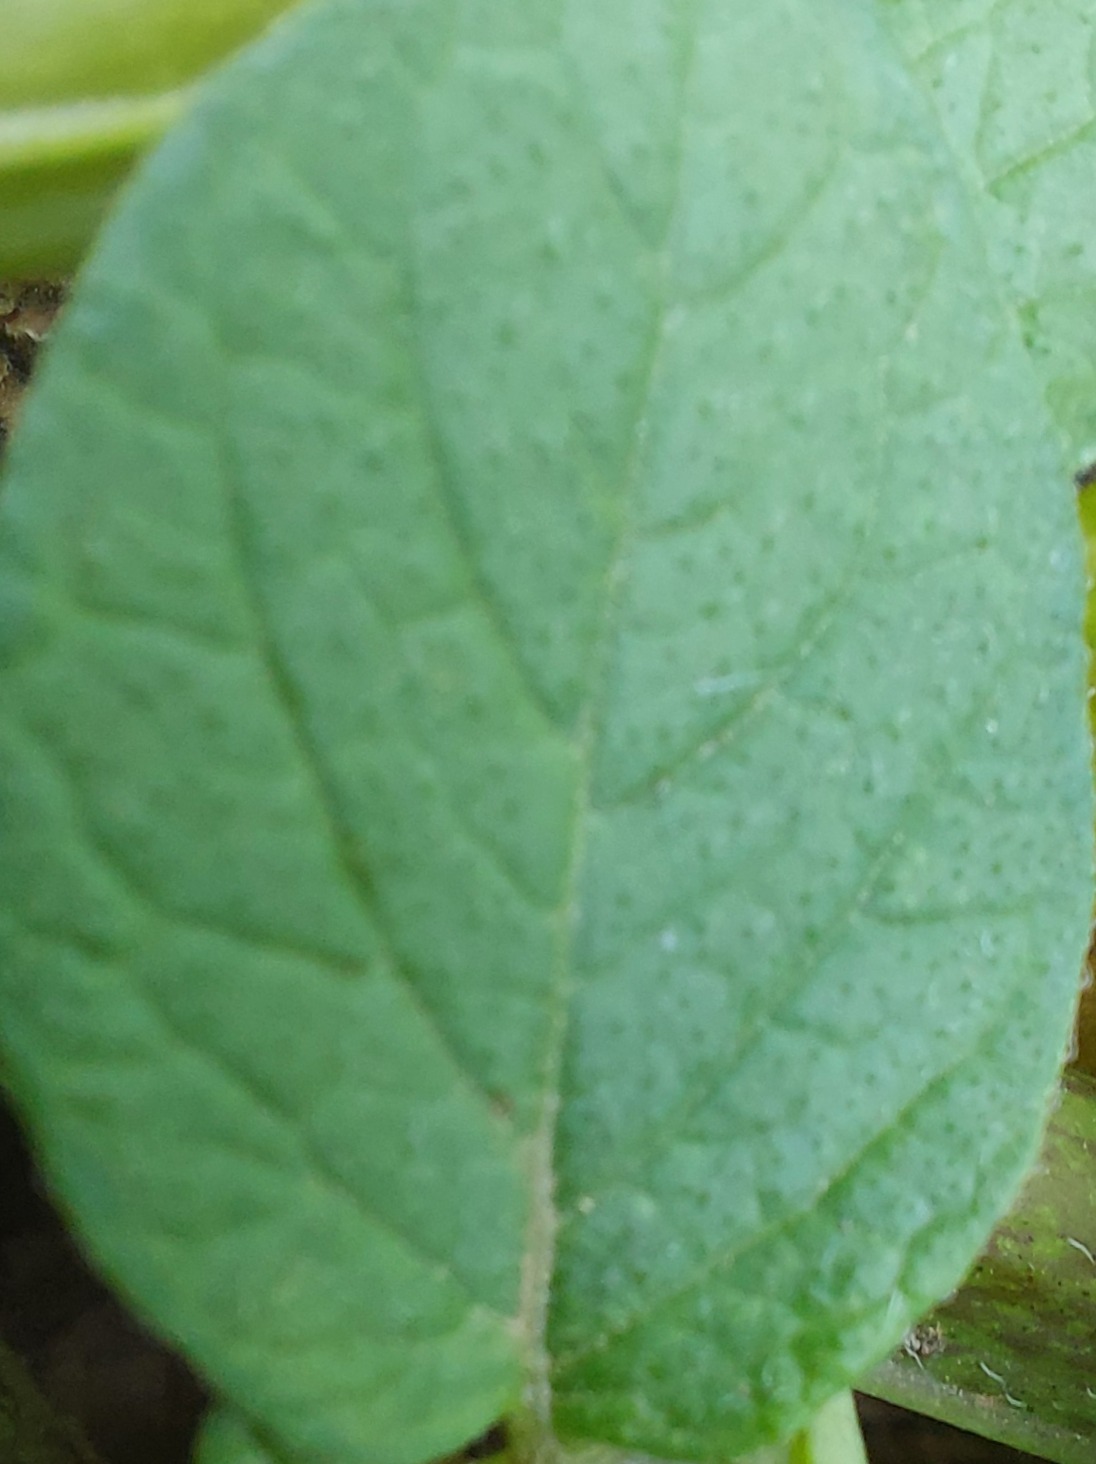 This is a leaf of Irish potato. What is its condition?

healthy
